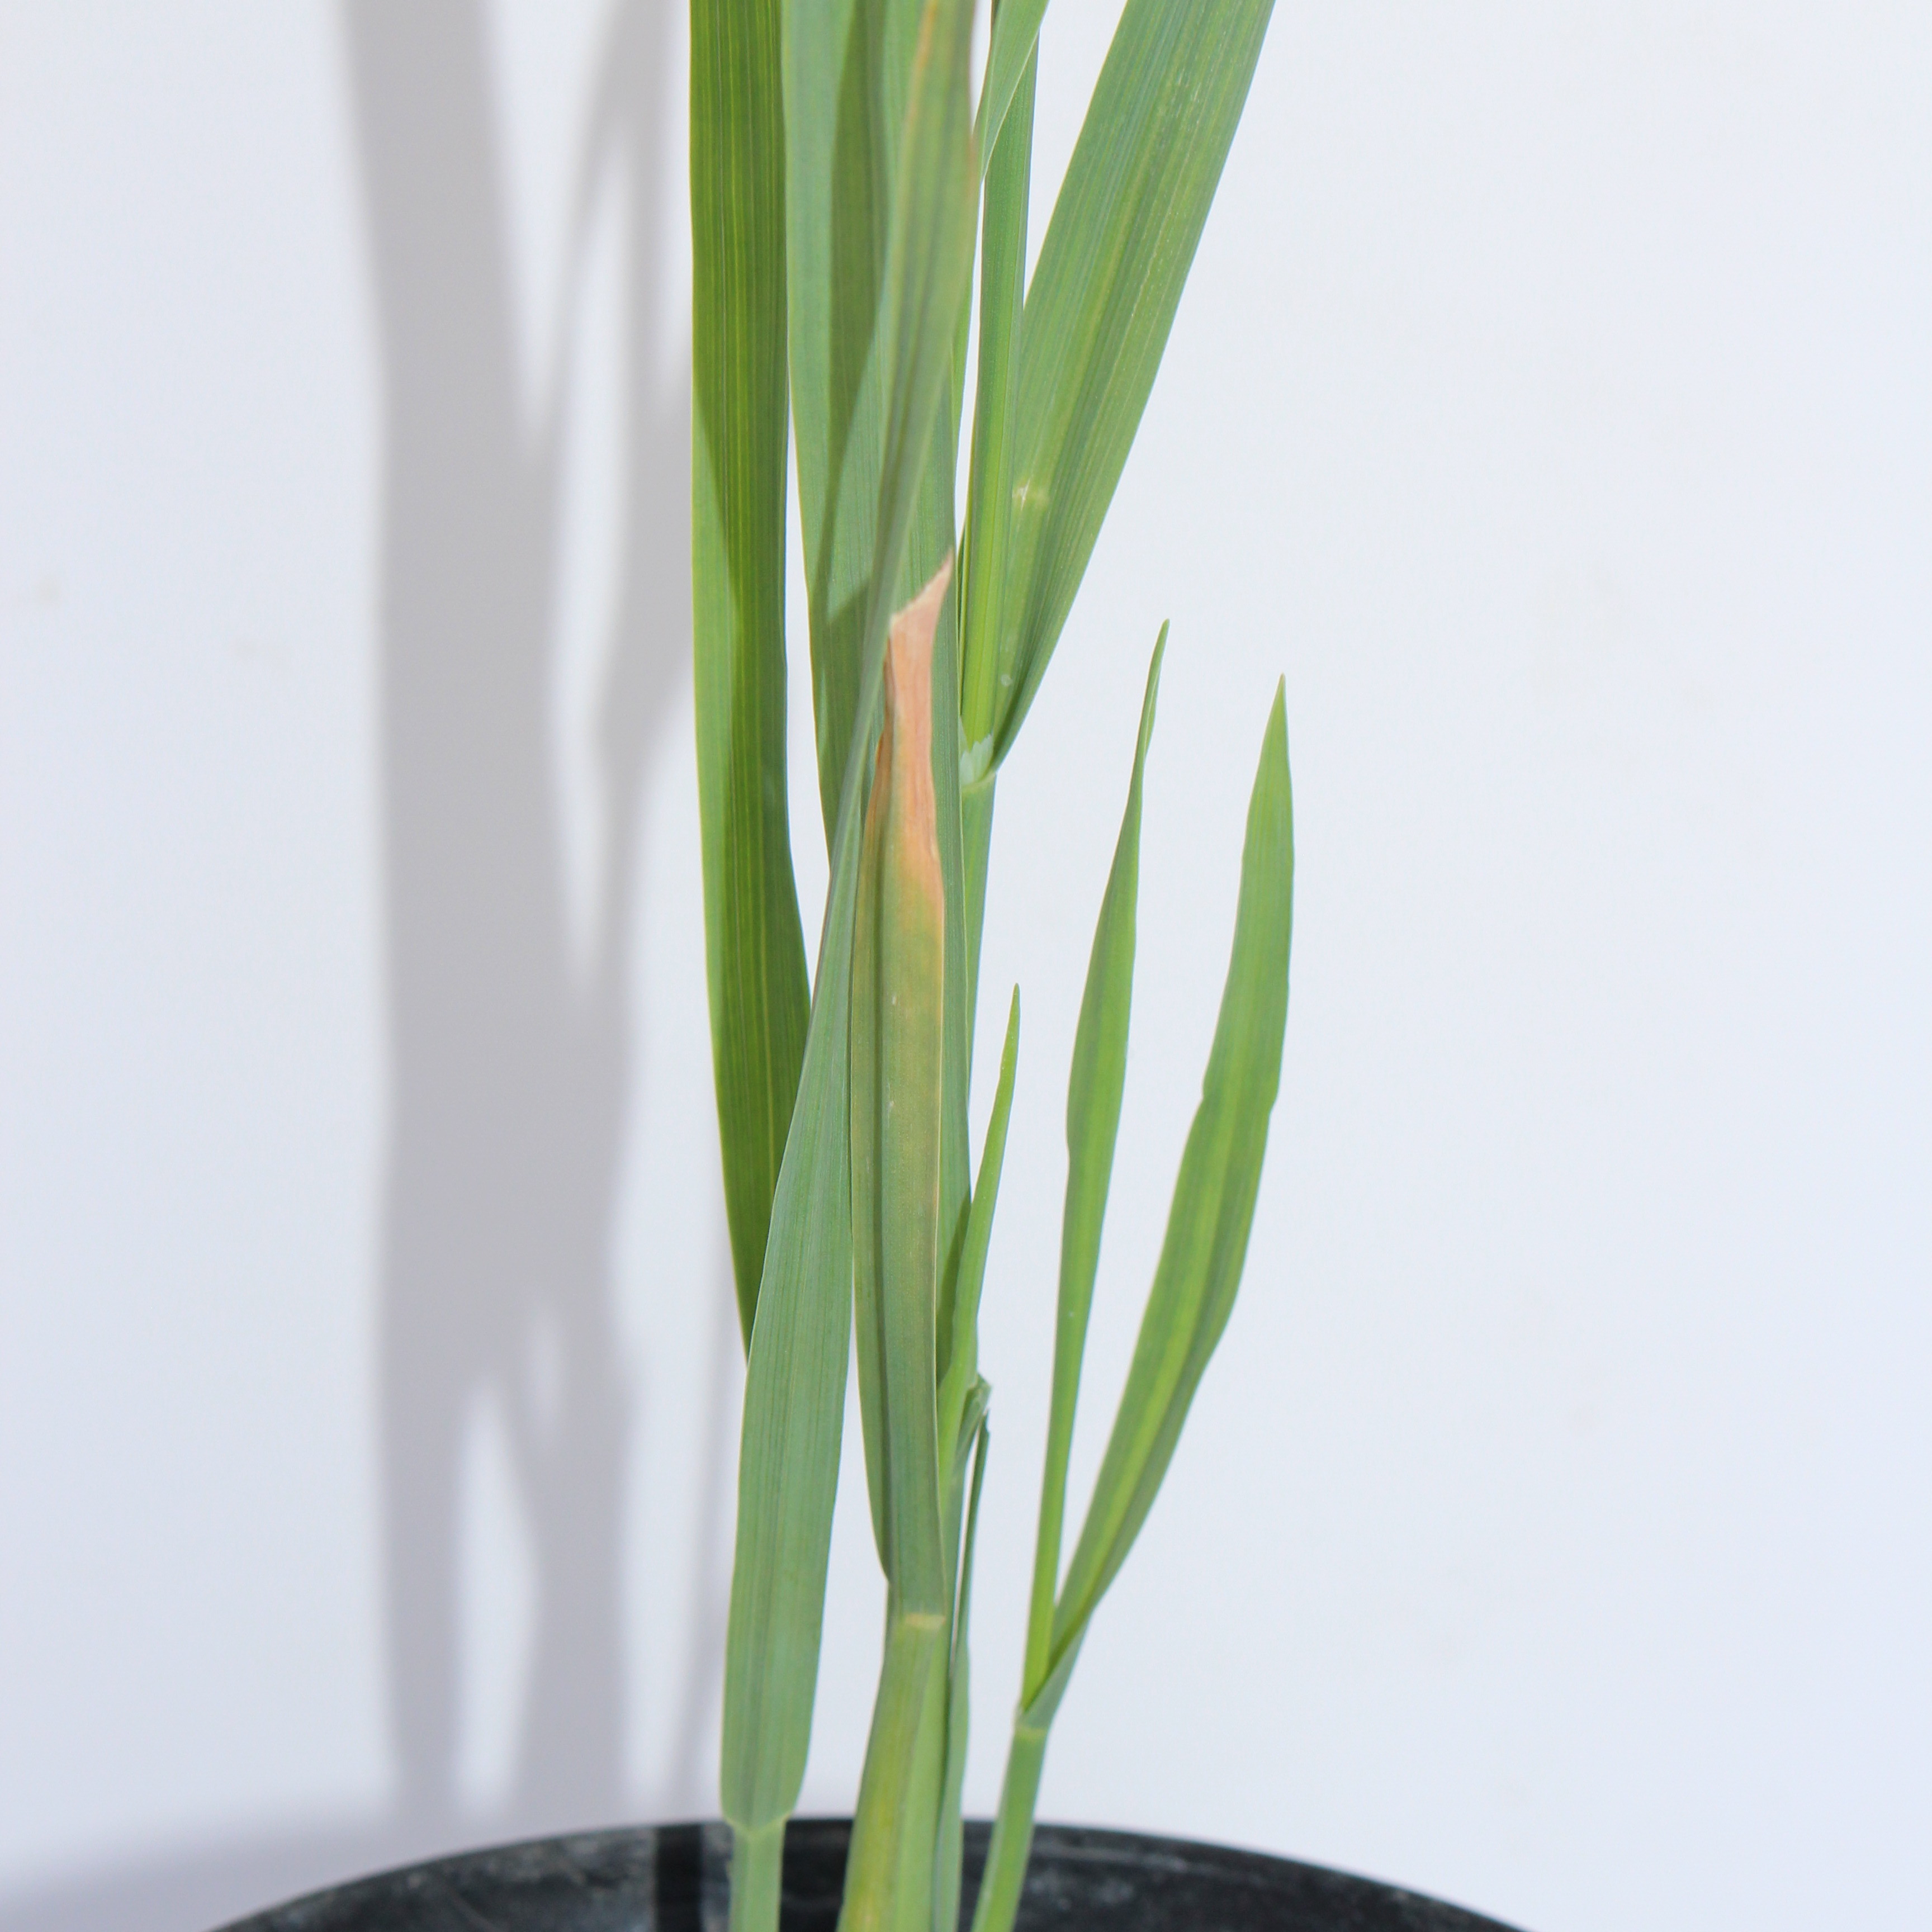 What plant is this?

Avena sterilis
